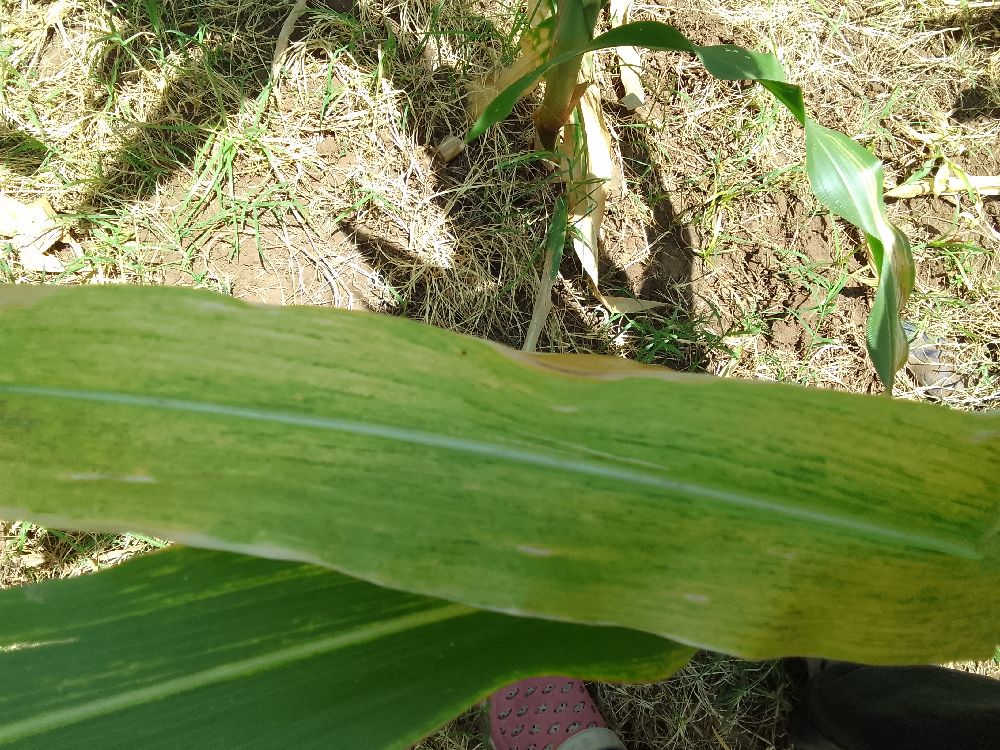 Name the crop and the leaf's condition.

maize, maize lethal necrosis
